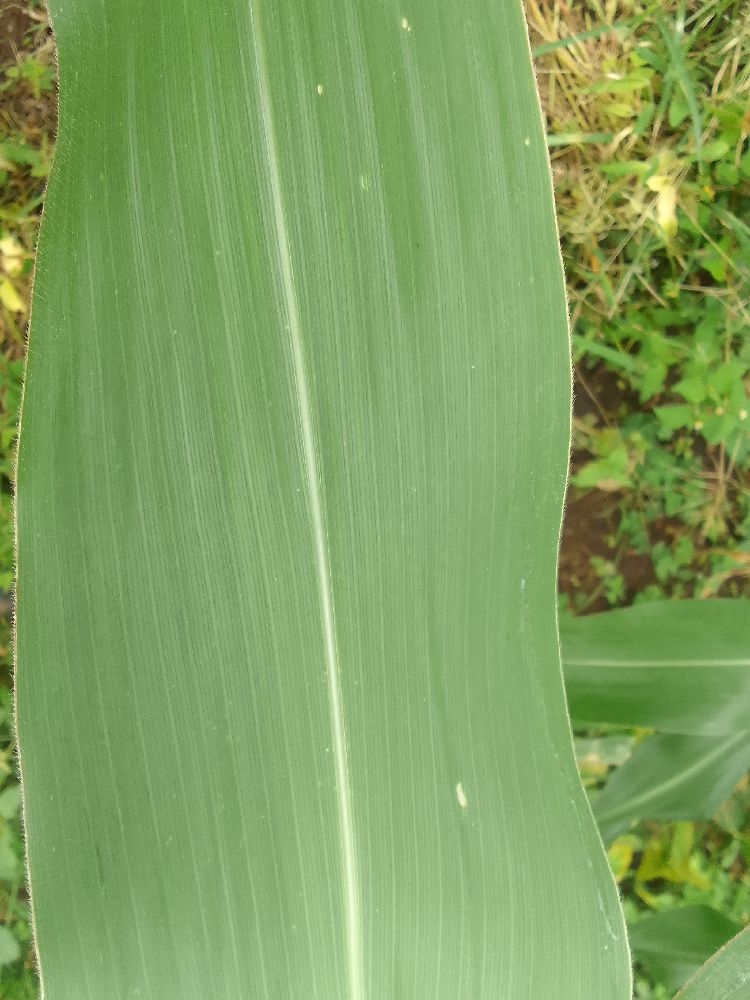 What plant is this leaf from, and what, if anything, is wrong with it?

maize, healthy
